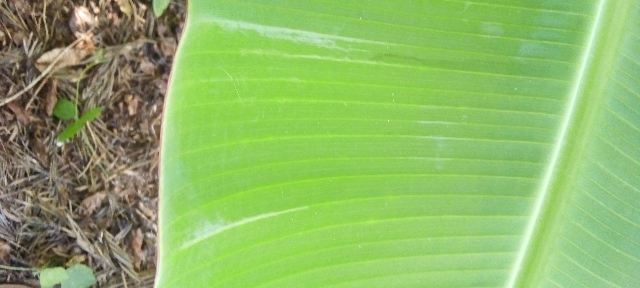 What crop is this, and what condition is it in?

banana, healthy
